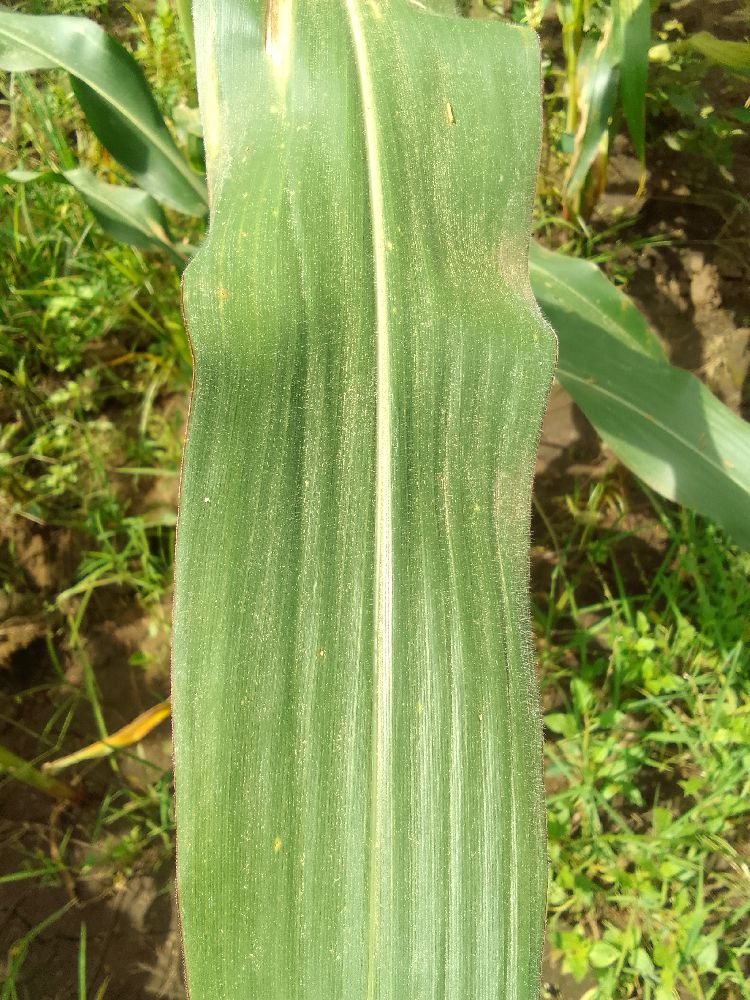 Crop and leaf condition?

maize, healthy
